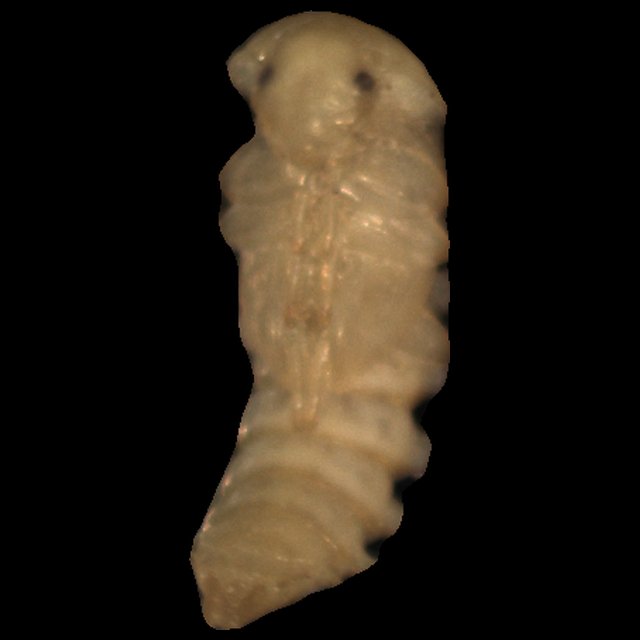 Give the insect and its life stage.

mealworm pupa
